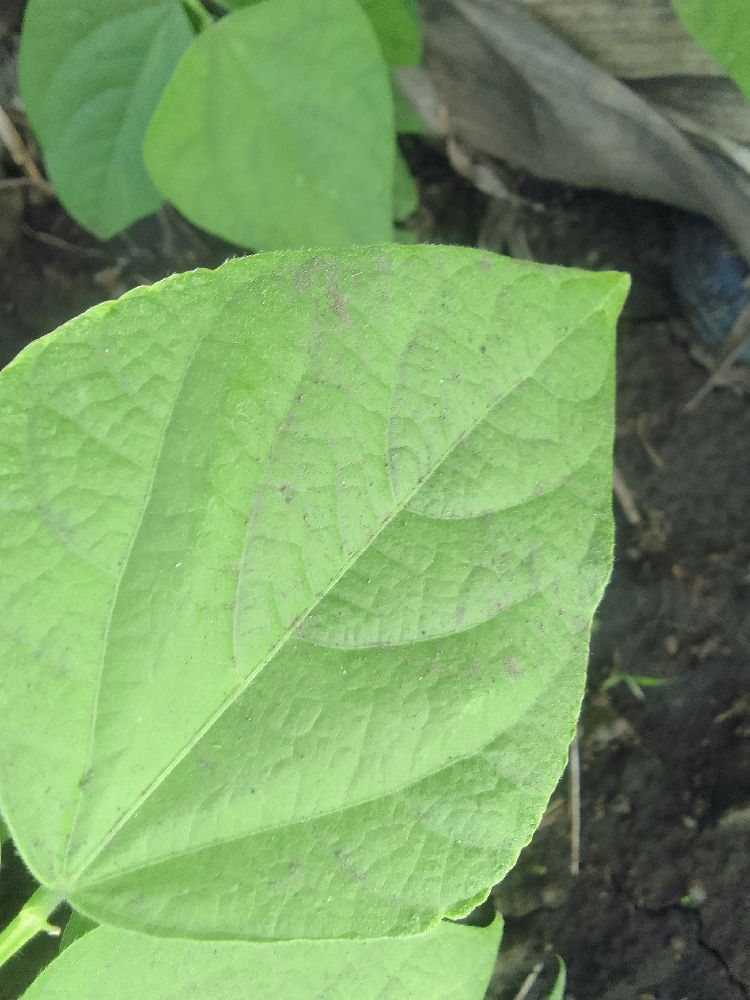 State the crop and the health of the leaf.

common bean, healthy
